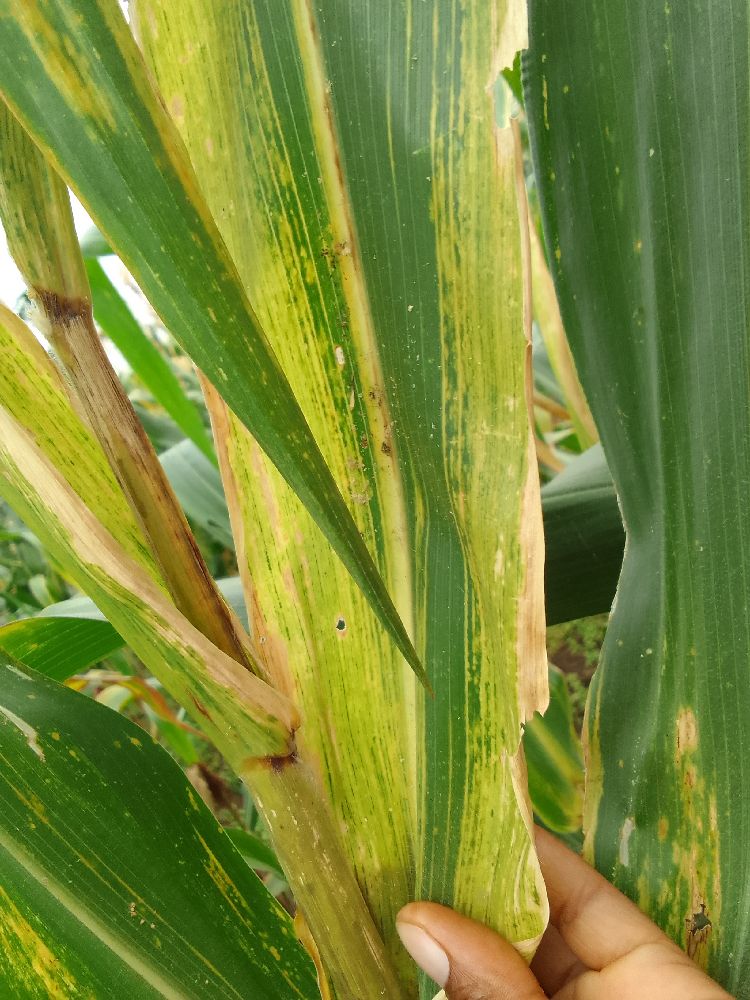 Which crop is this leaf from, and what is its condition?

maize, maize lethal necrosis
